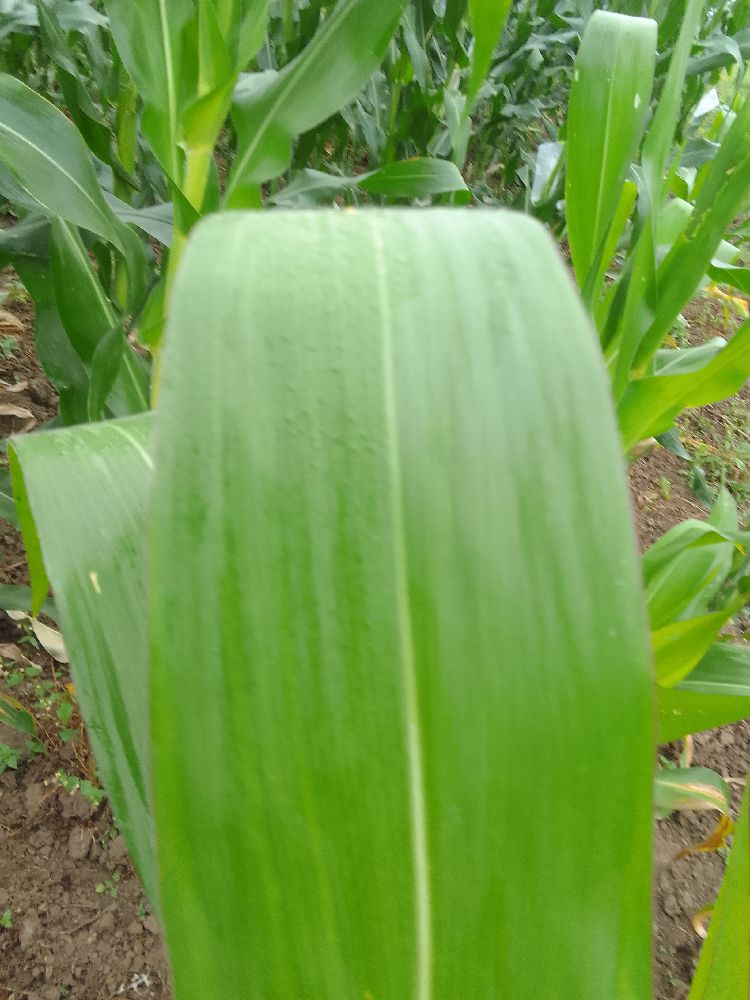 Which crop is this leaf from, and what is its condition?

maize, healthy
